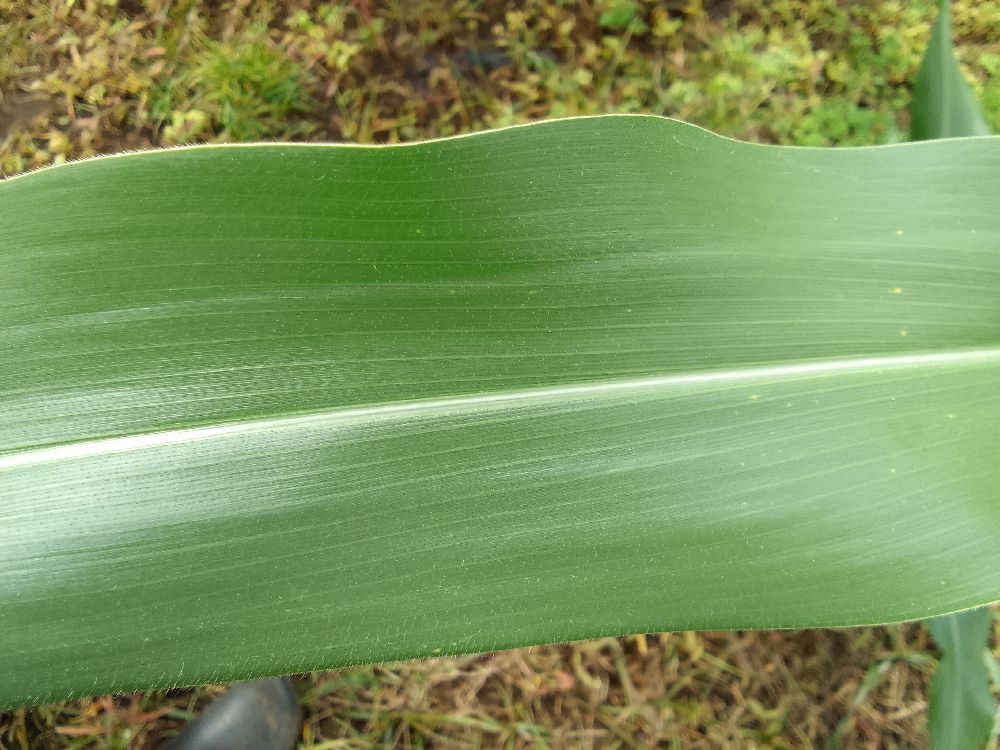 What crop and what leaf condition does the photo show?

maize, healthy
